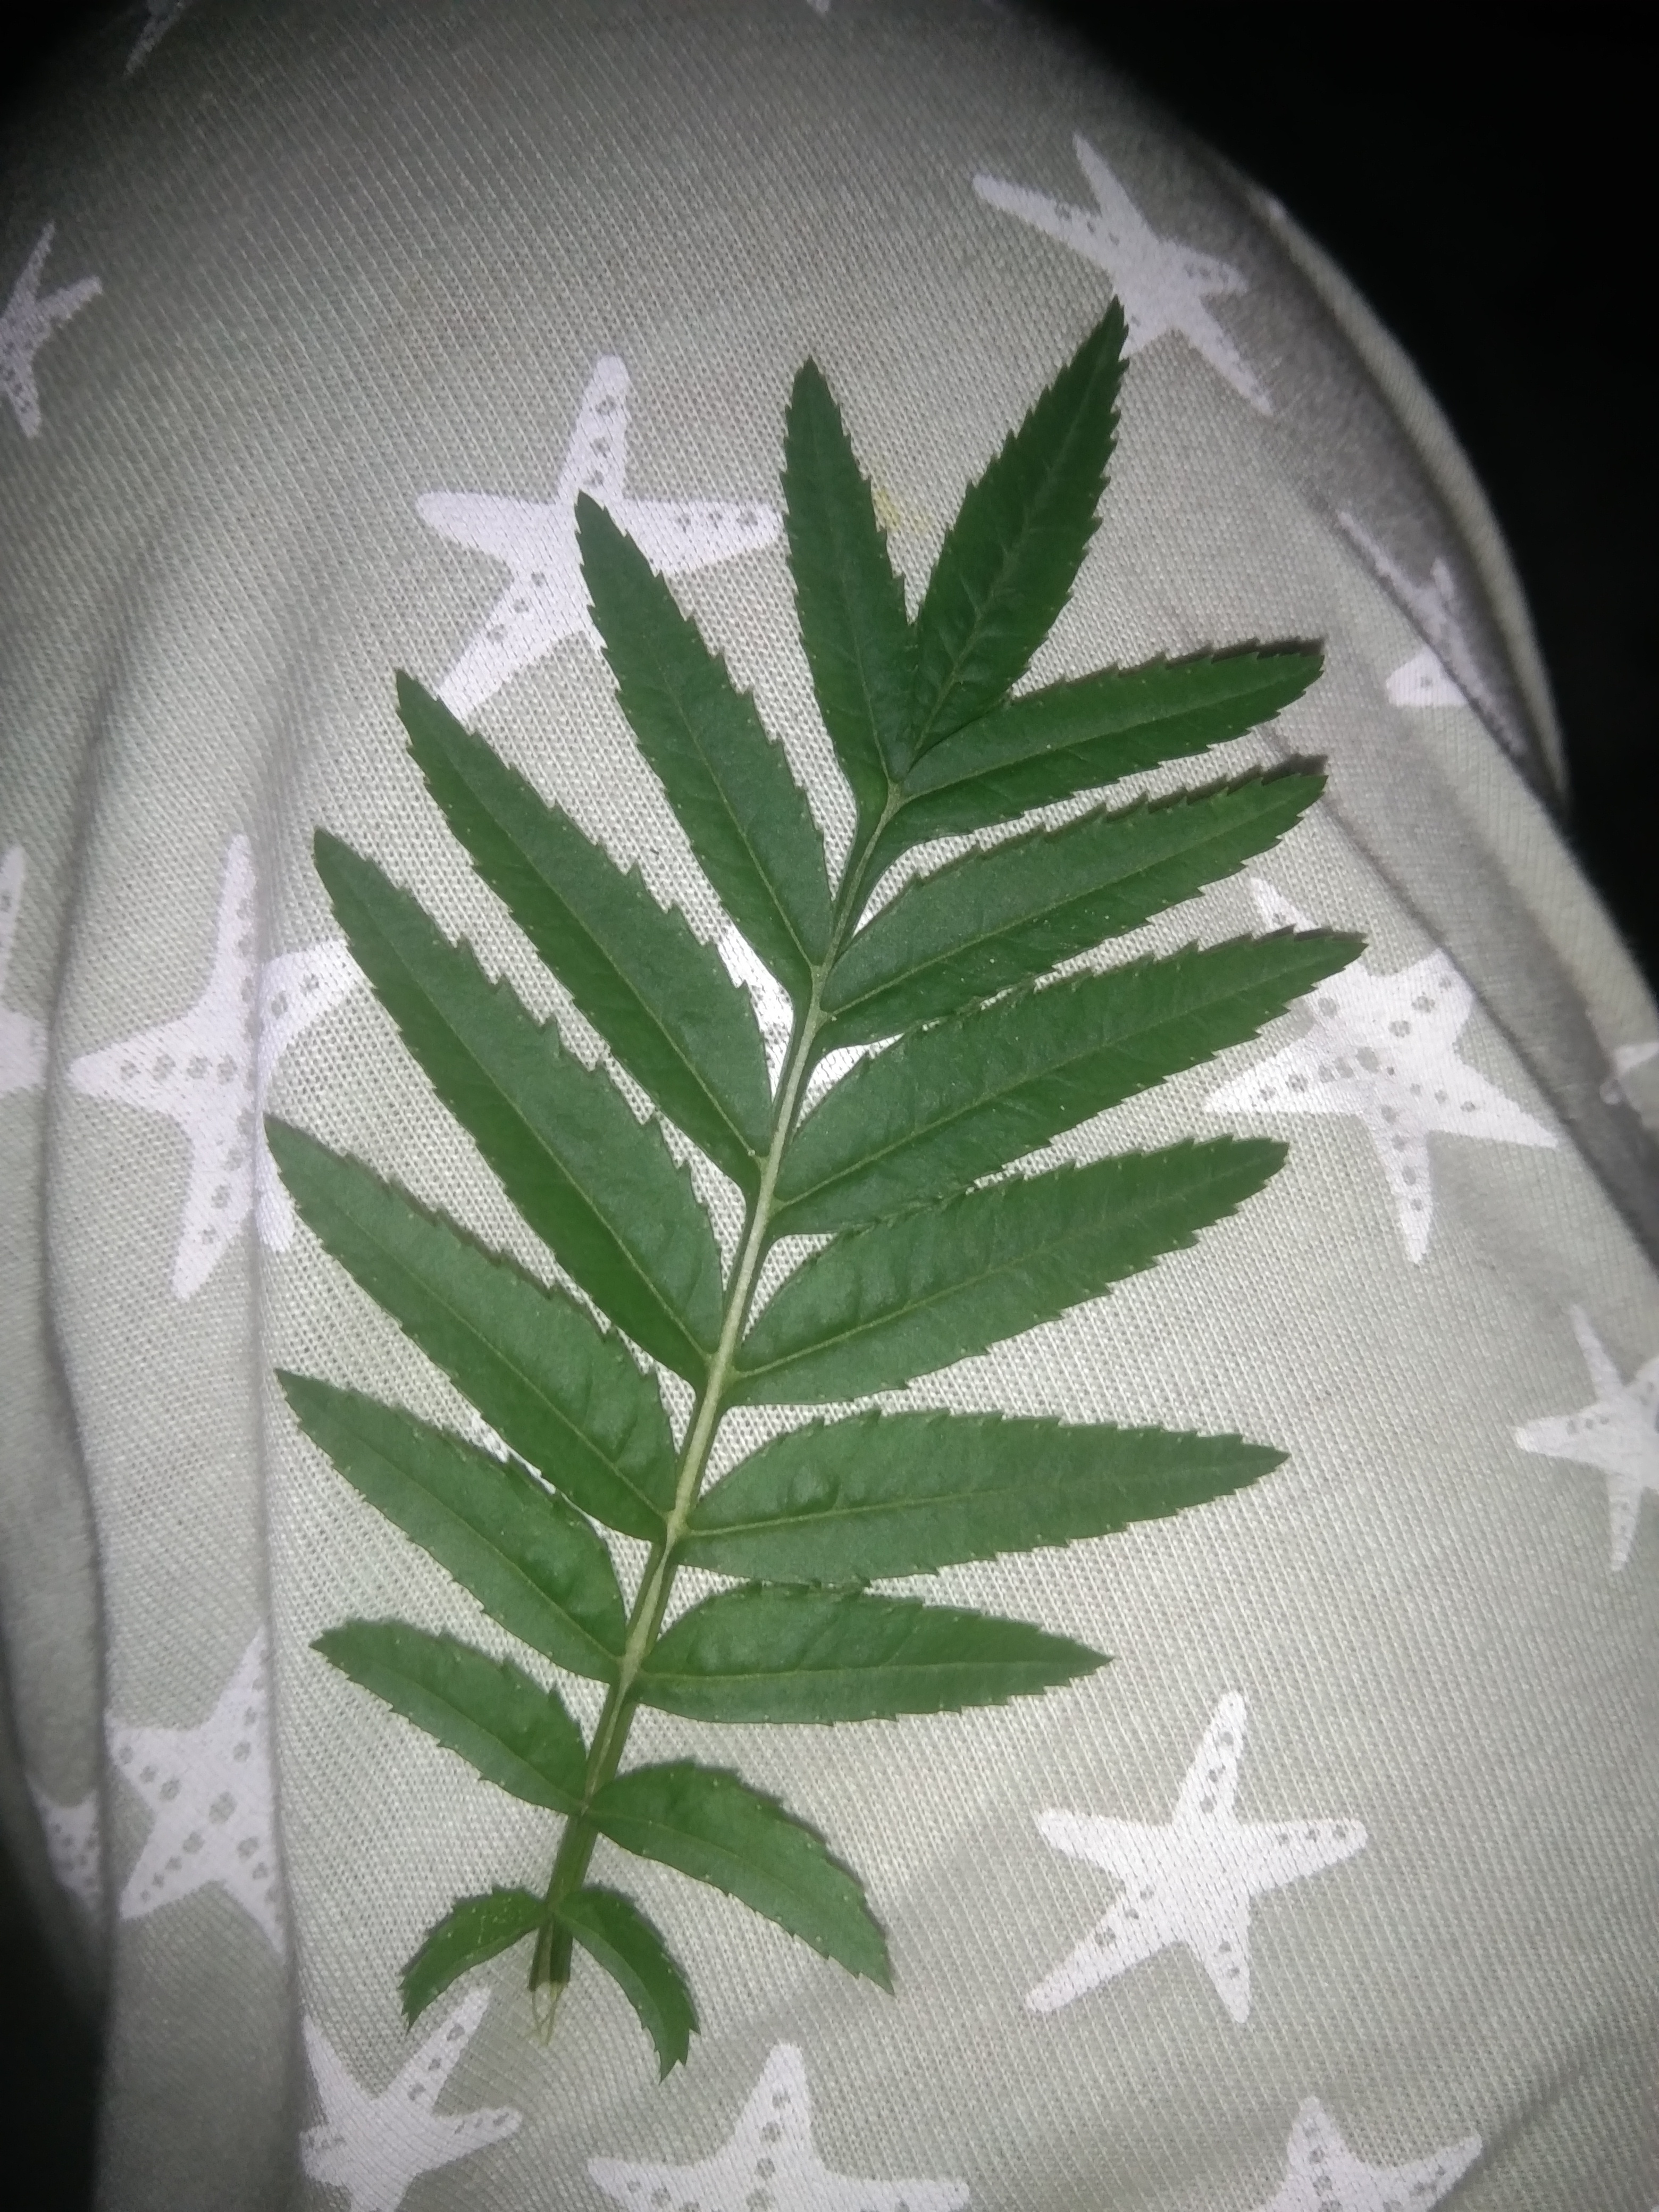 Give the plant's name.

marigold
